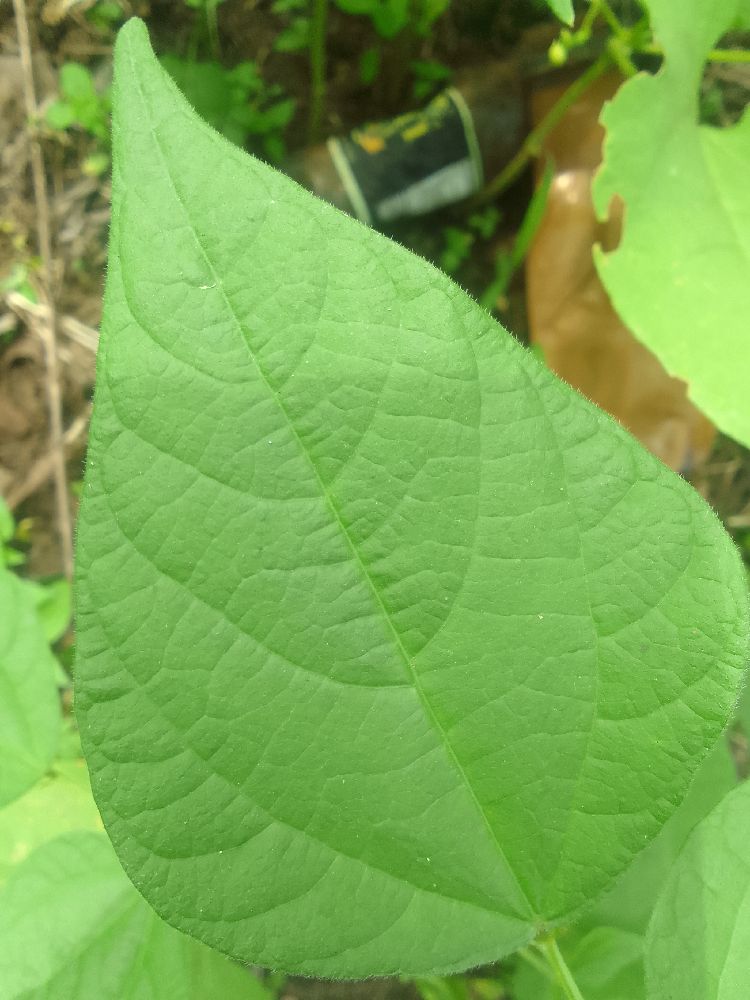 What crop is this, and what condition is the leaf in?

common bean, healthy
